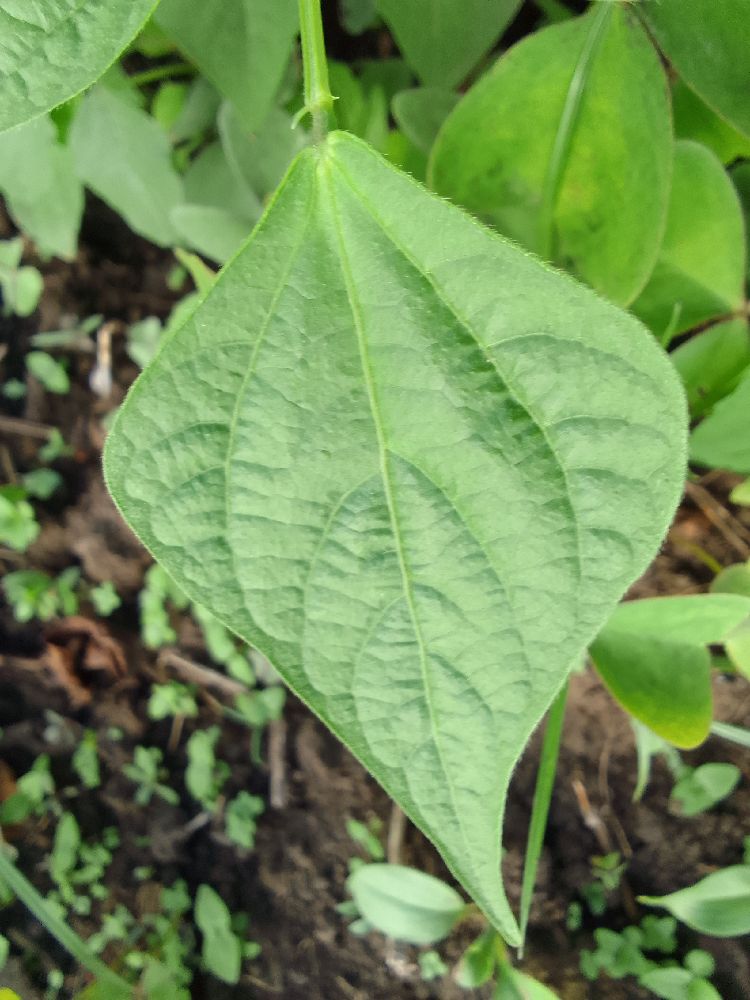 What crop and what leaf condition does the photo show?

common bean, healthy
